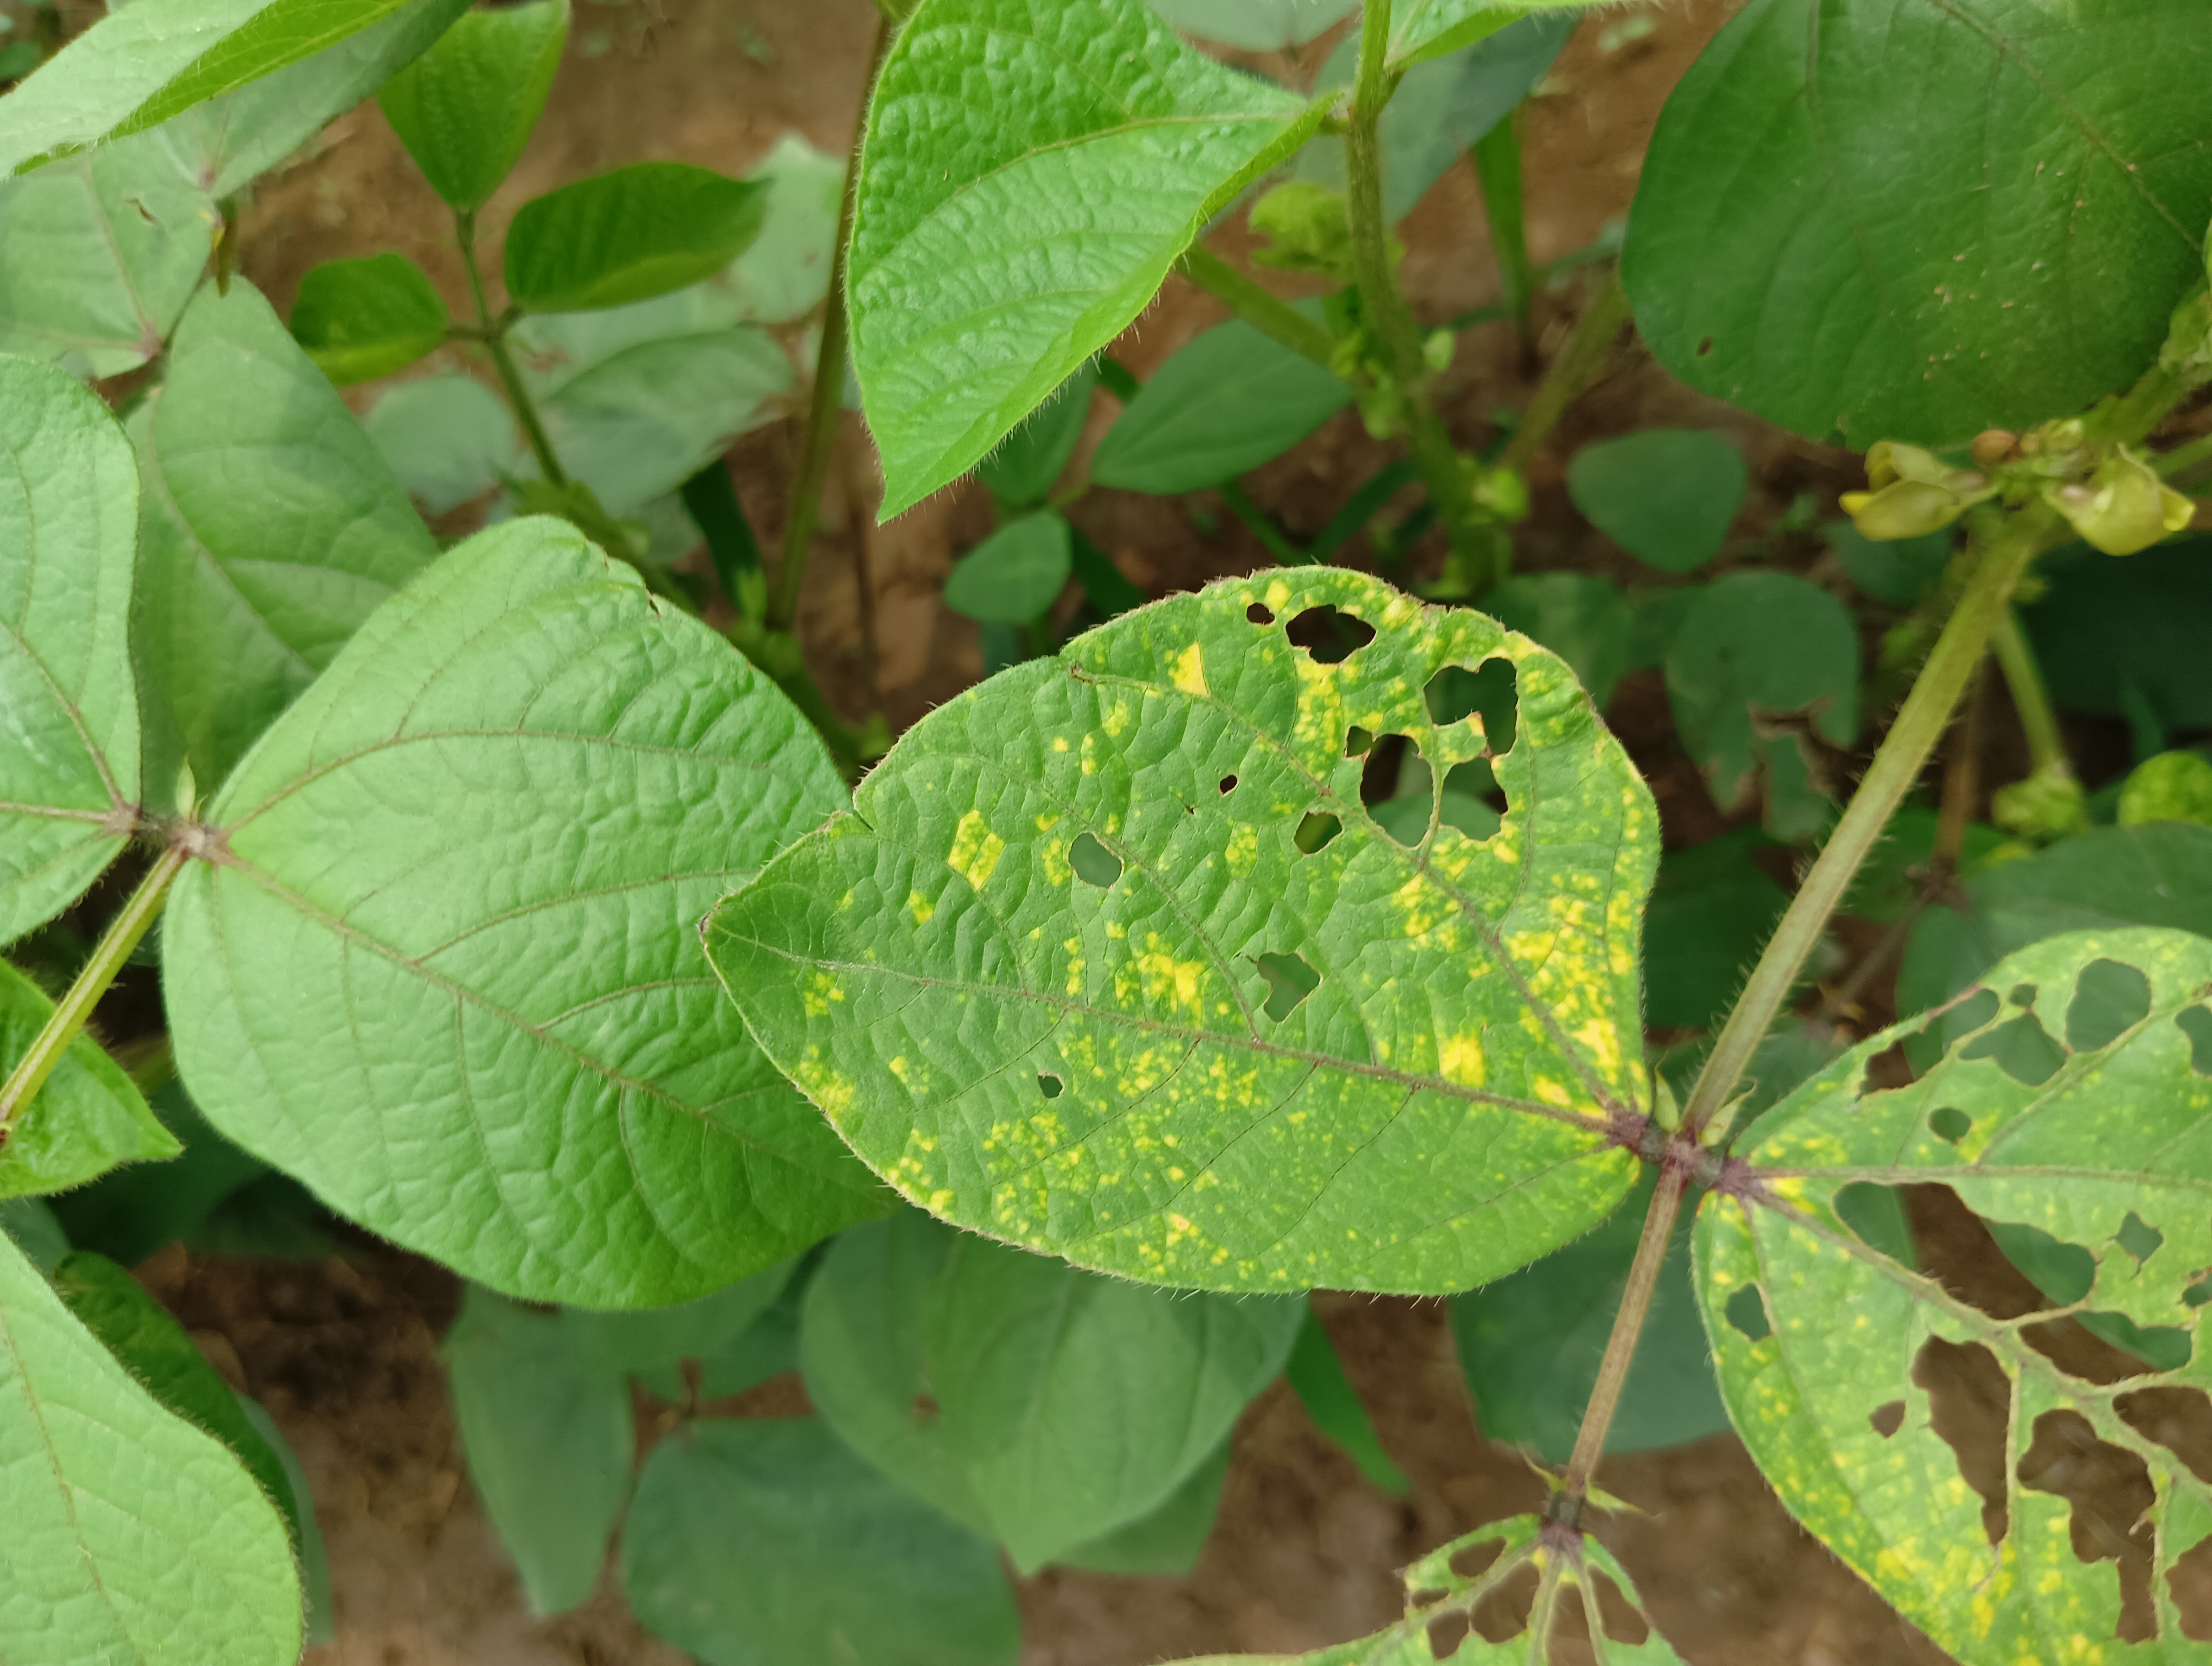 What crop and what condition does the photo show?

mungbean, yellow mosaic
